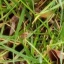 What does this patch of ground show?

grass
